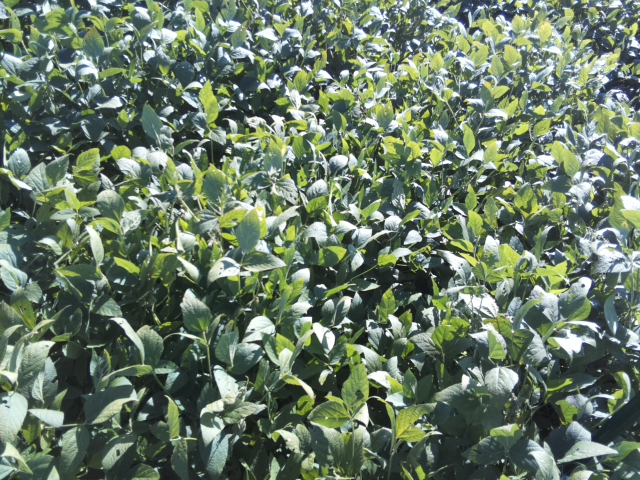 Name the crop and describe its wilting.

soybean, leaflets folding inward at secondary pulvinus with no turgor loss in leaflets or petioles
